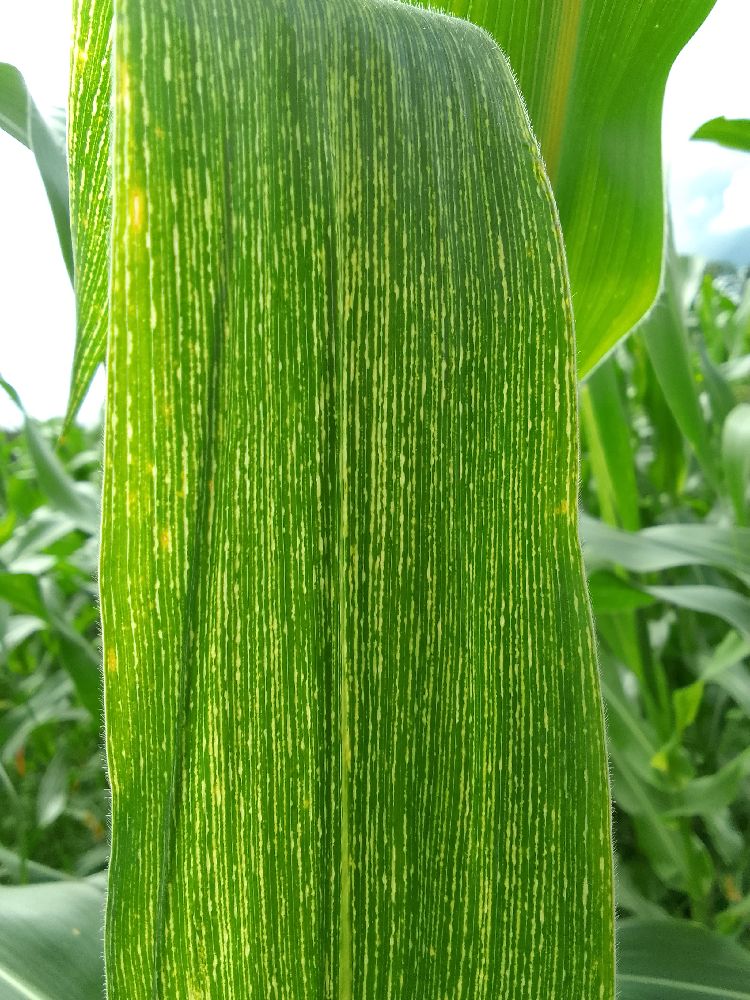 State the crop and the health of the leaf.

maize, maize streak virus
